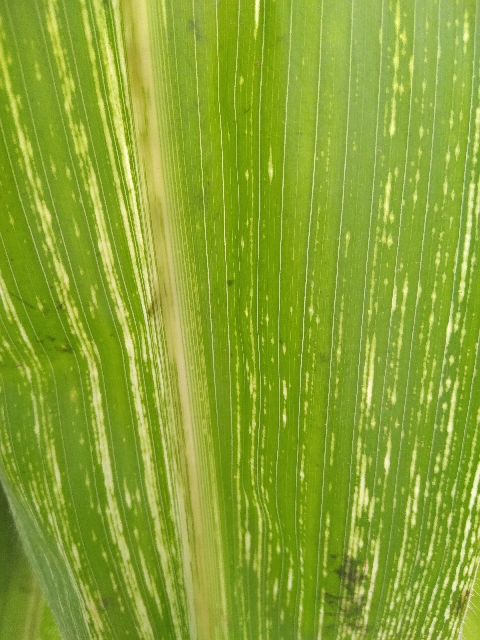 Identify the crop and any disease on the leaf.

maize, maize streak virus
